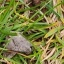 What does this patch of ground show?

grass
